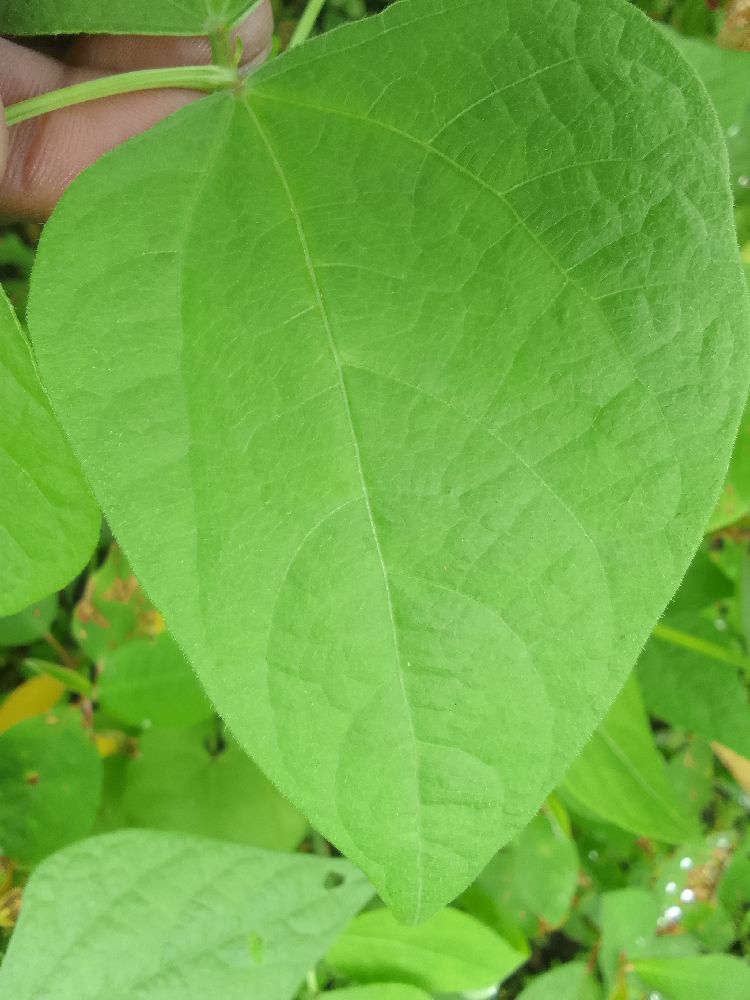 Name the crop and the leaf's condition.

common bean, healthy
